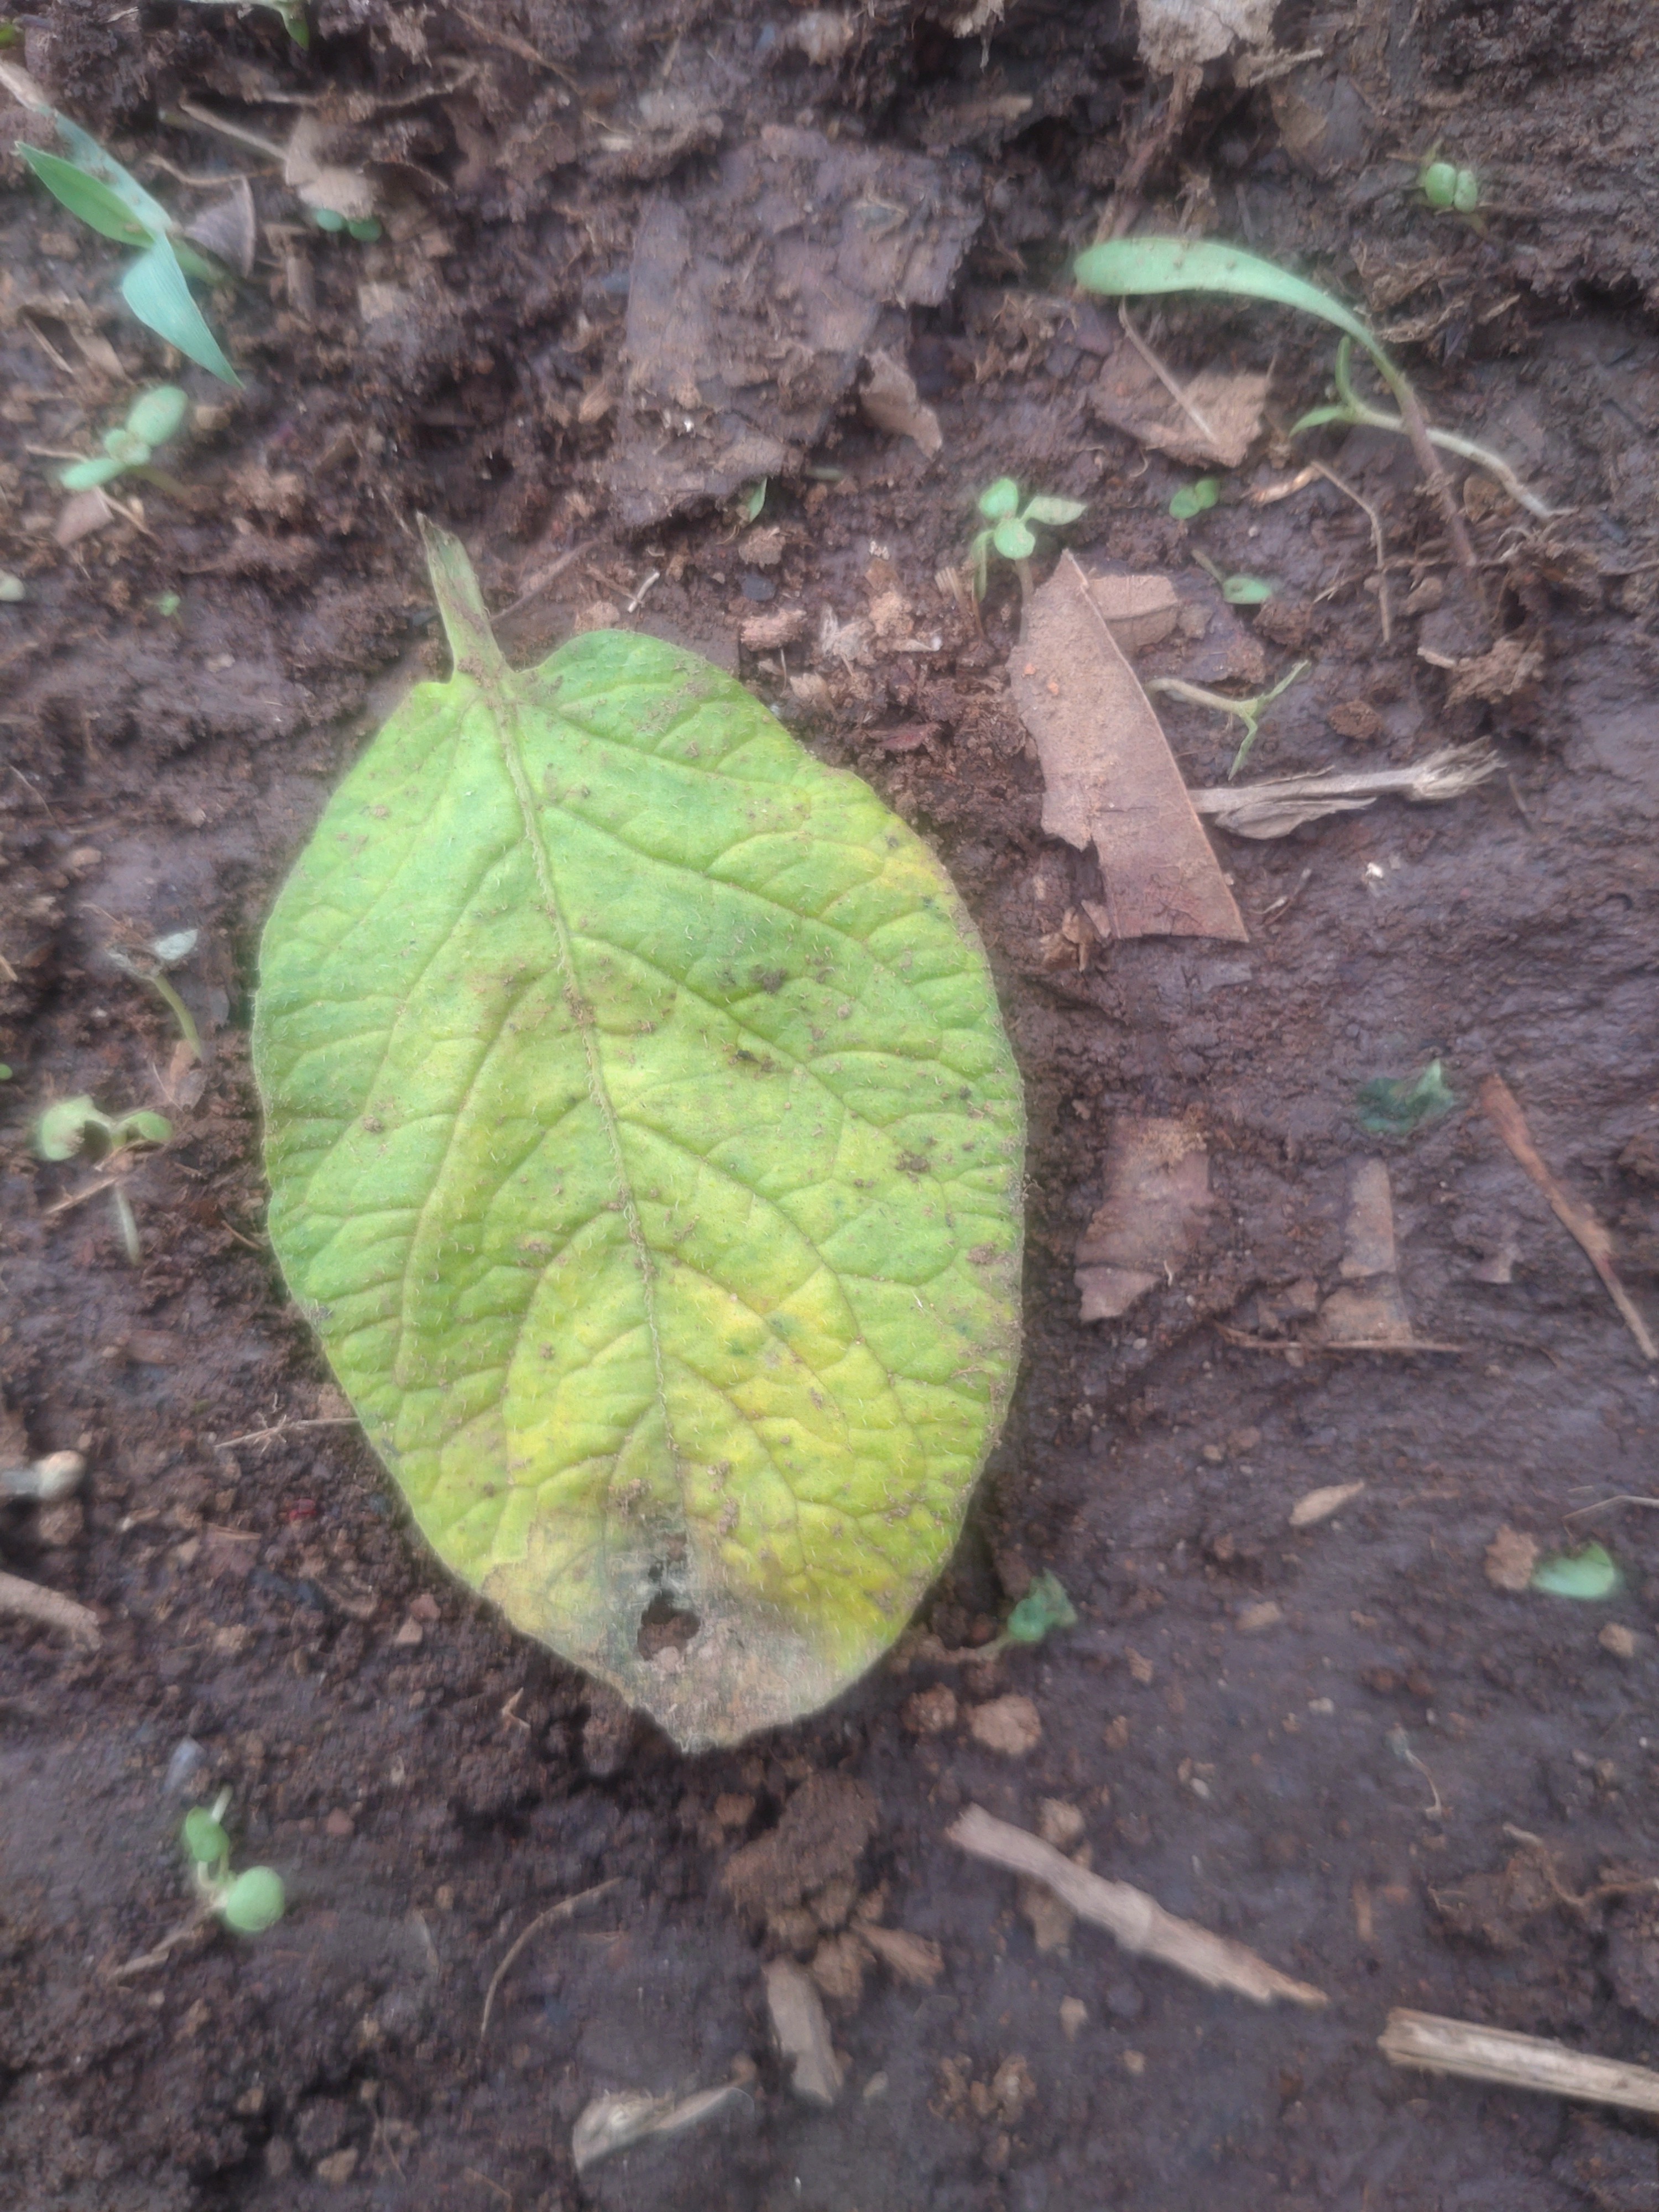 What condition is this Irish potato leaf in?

late blight
